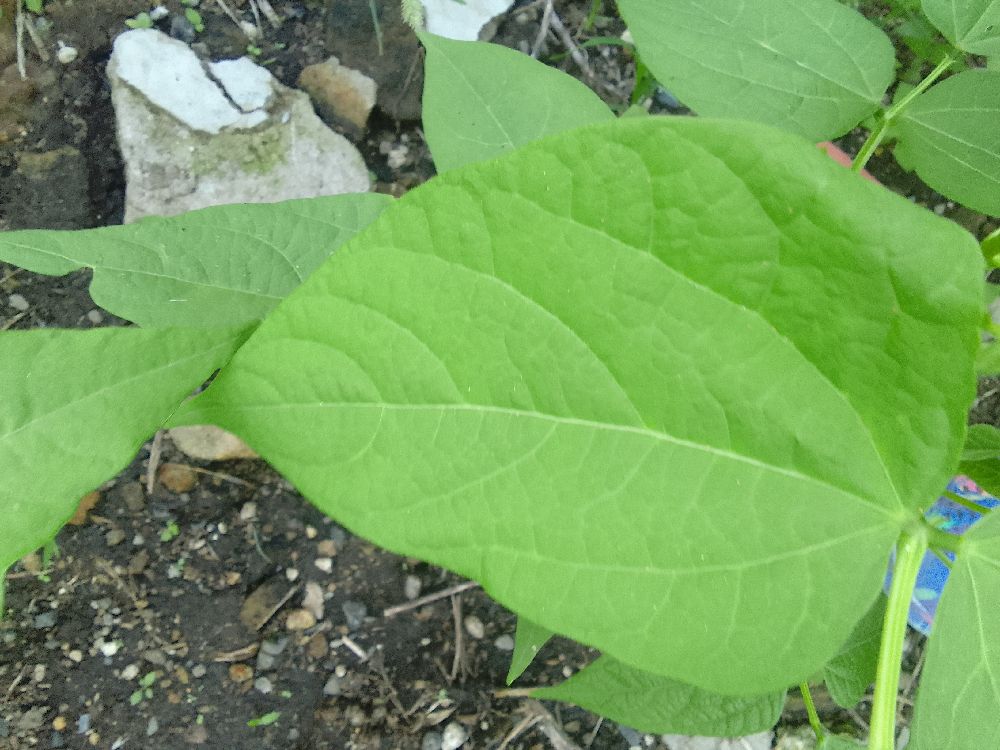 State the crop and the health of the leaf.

common bean, healthy
